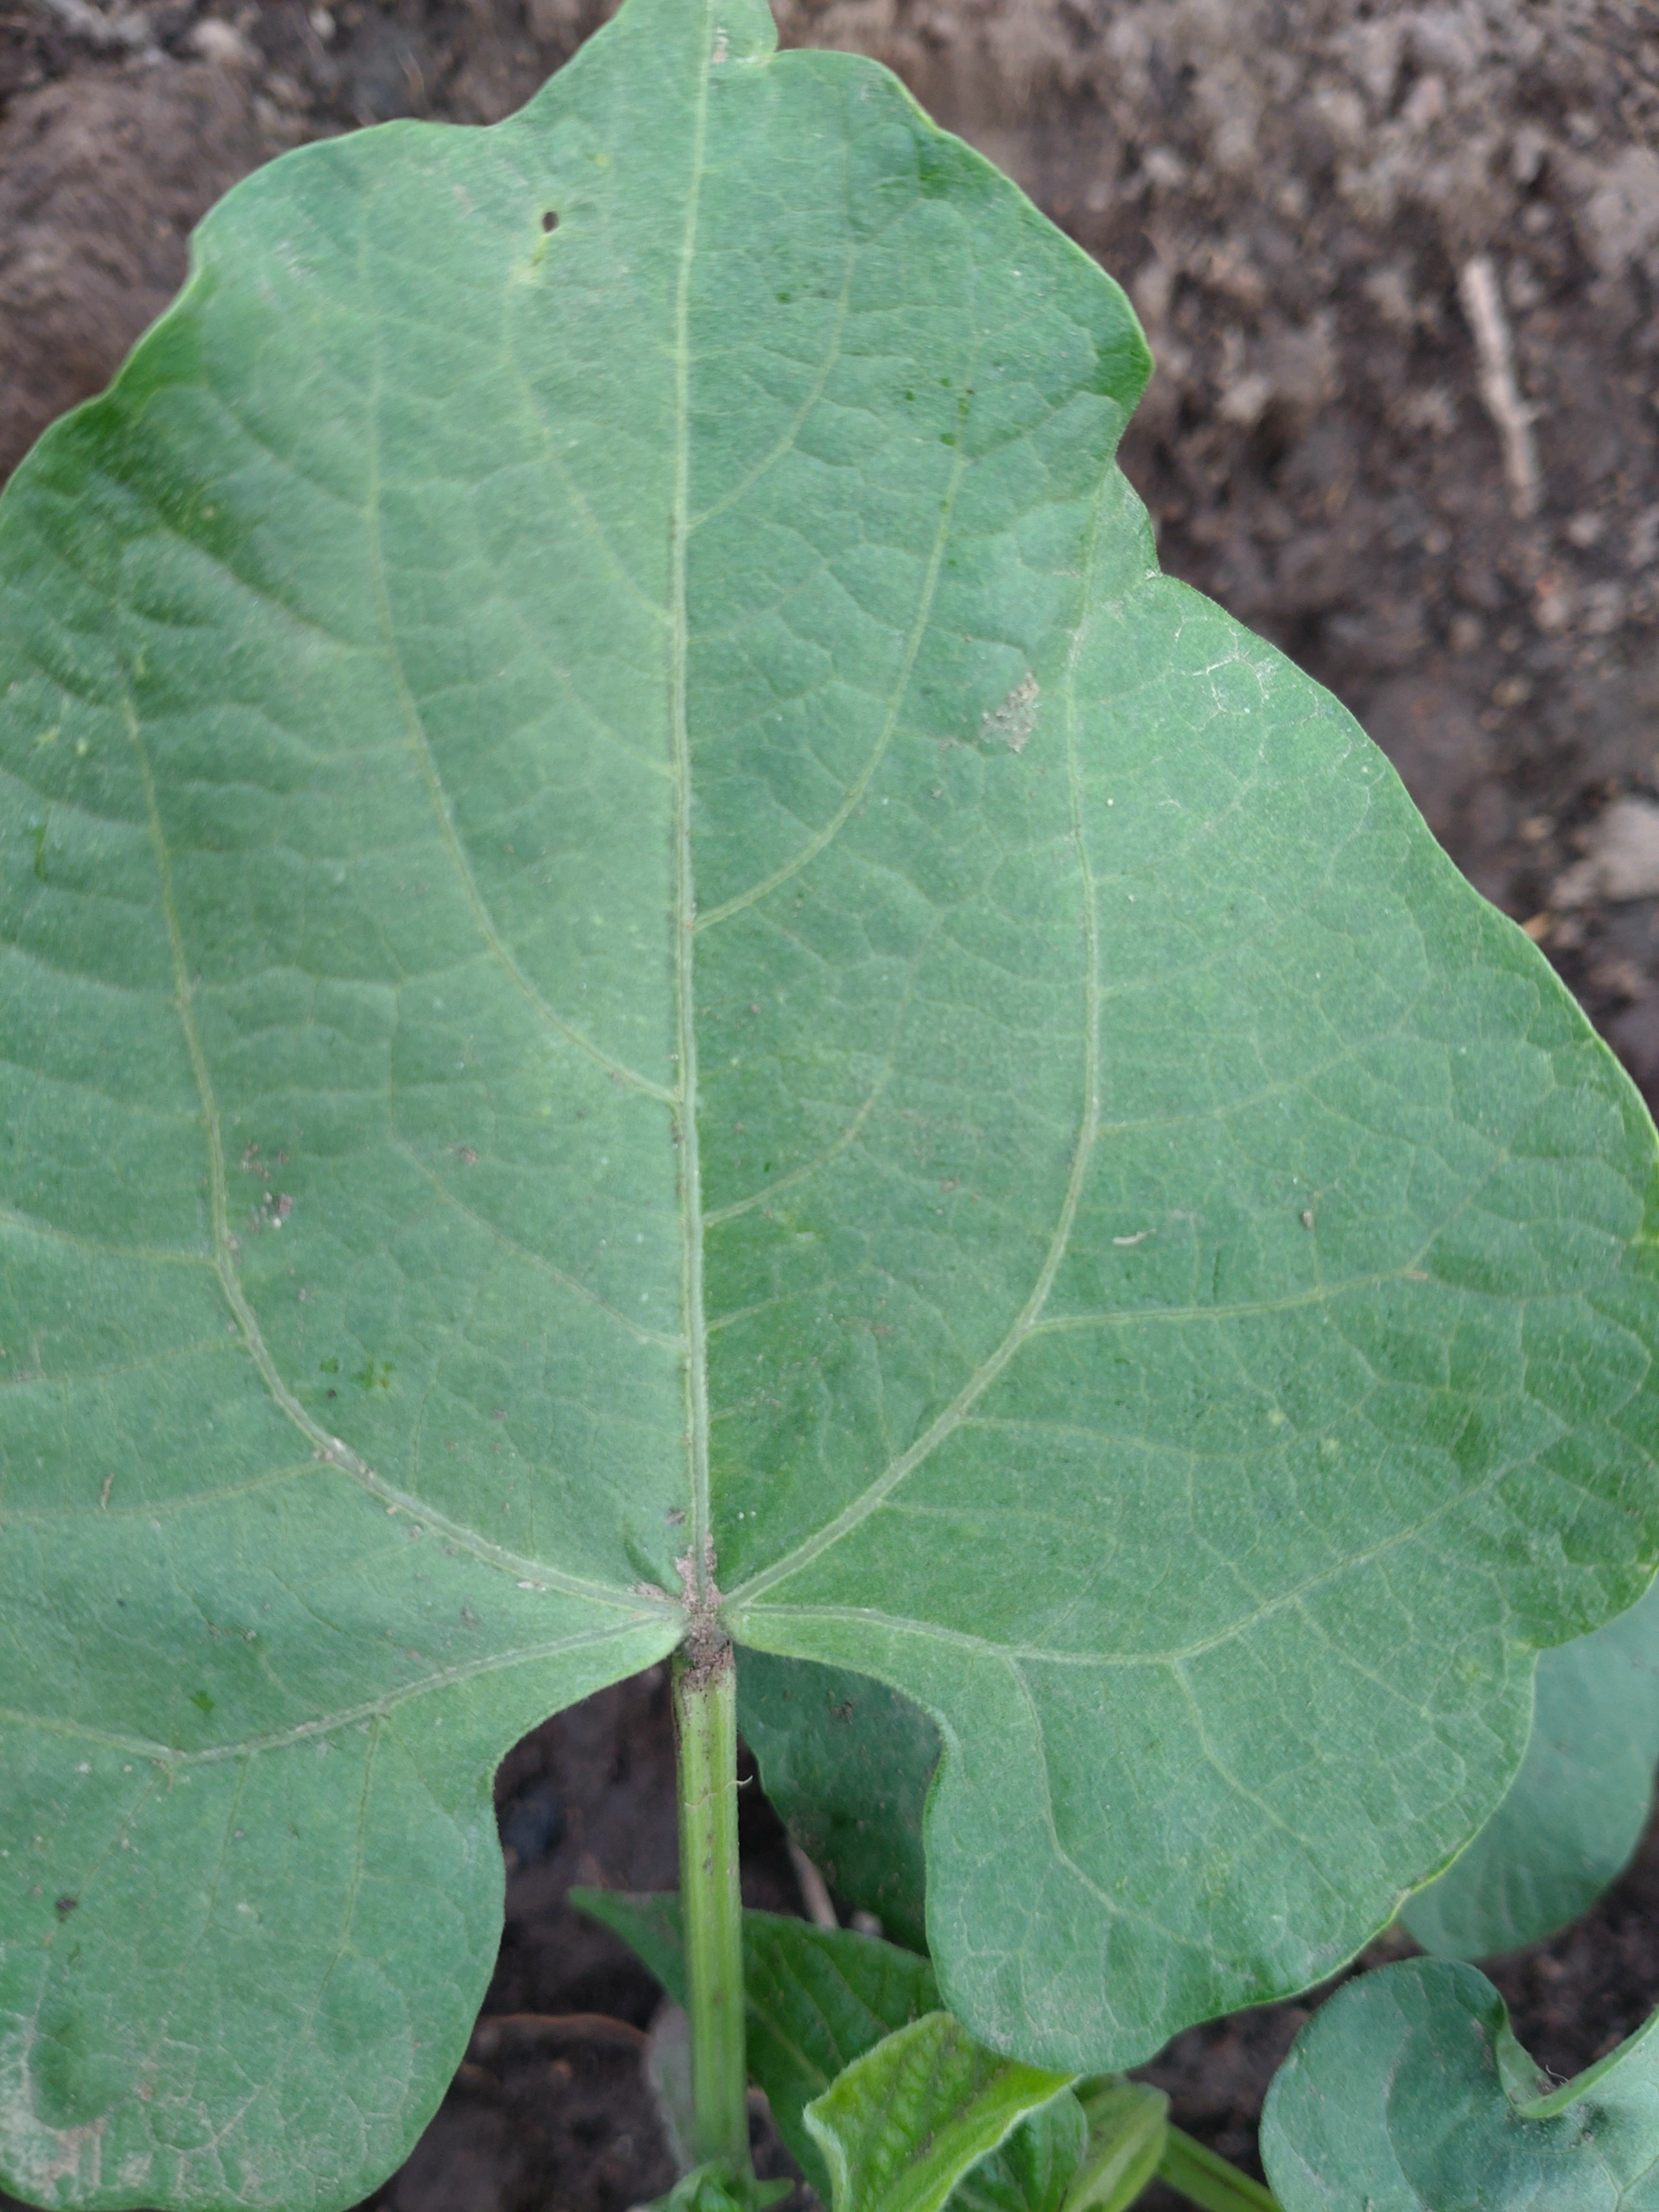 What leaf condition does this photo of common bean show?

healthy
